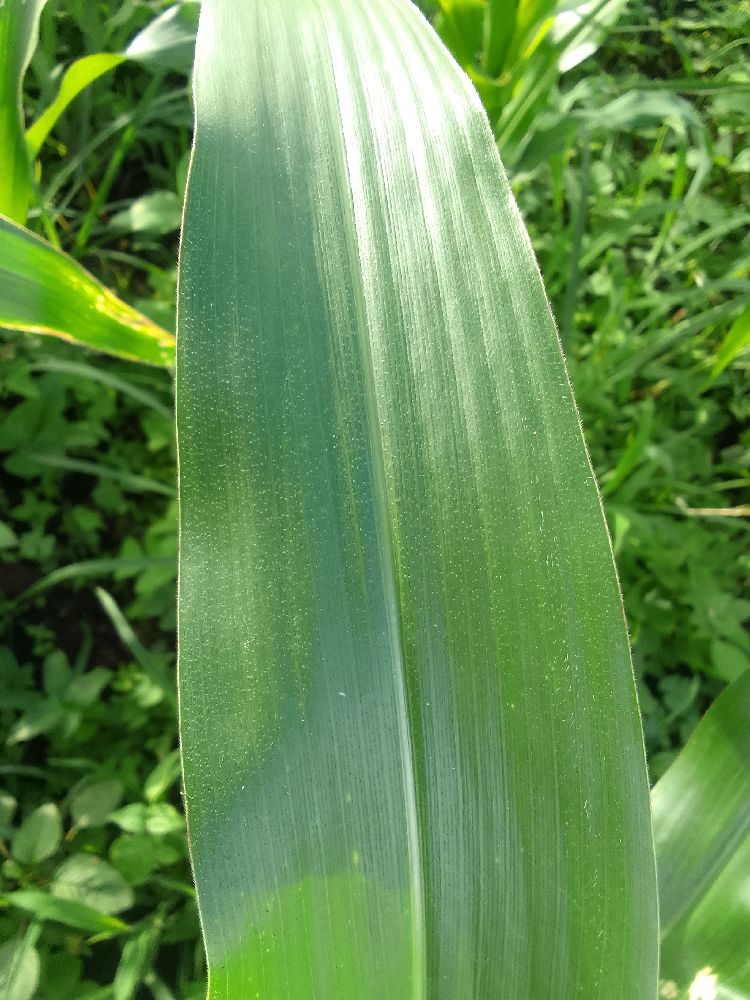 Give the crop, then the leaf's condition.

maize, healthy
